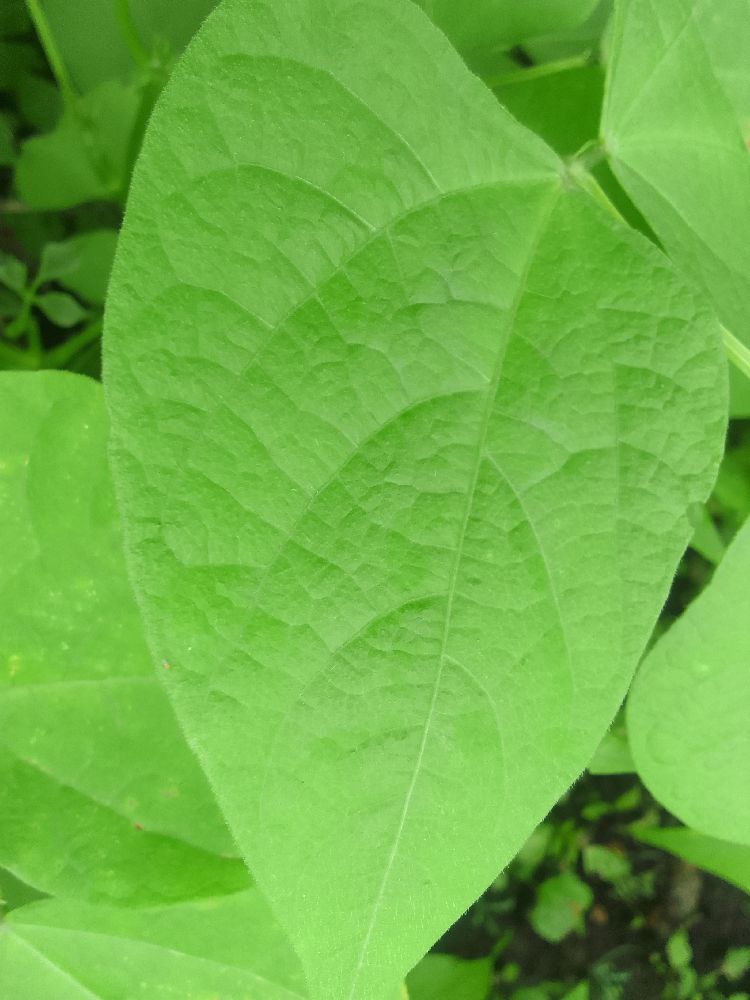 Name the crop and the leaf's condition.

common bean, healthy
